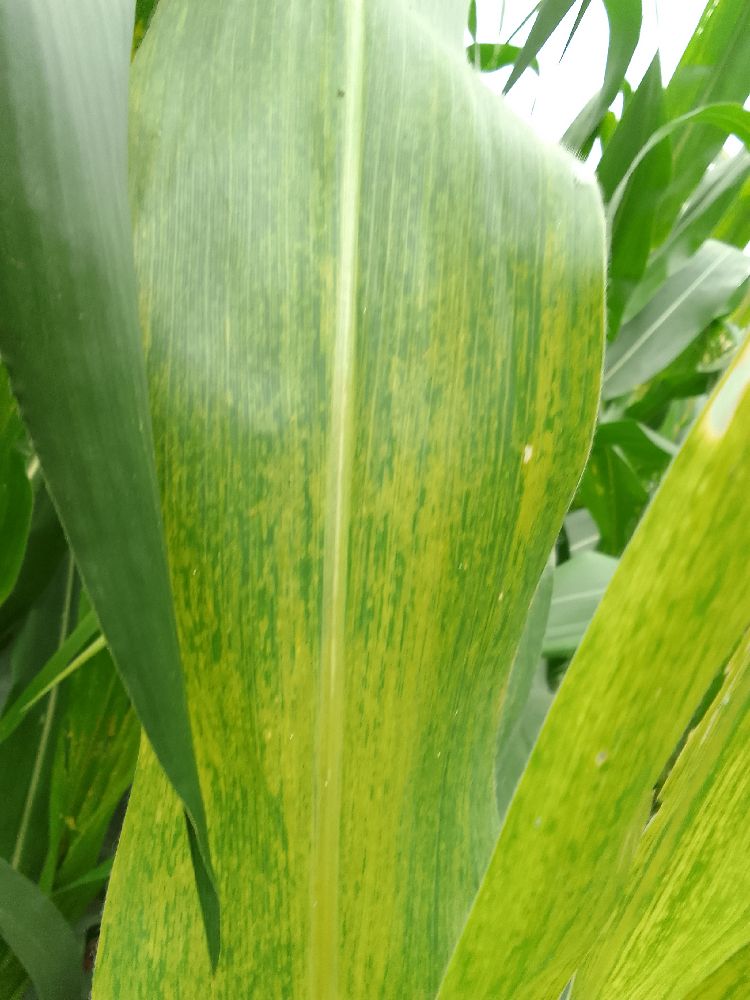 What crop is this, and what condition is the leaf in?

maize, maize lethal necrosis
